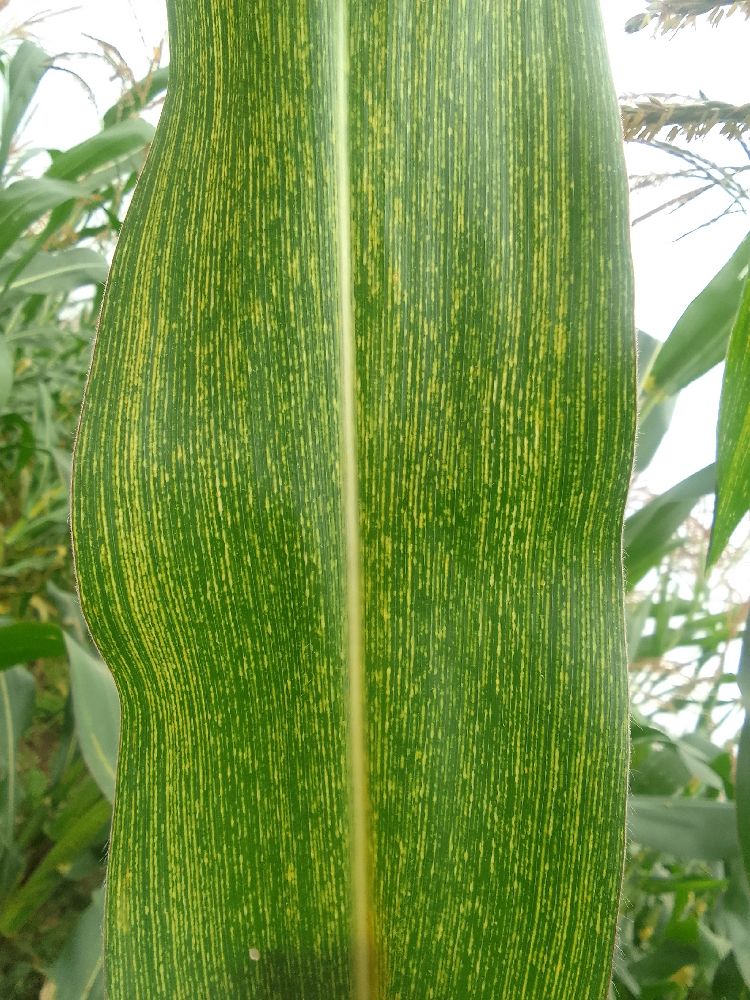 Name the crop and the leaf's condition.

maize, maize streak virus
